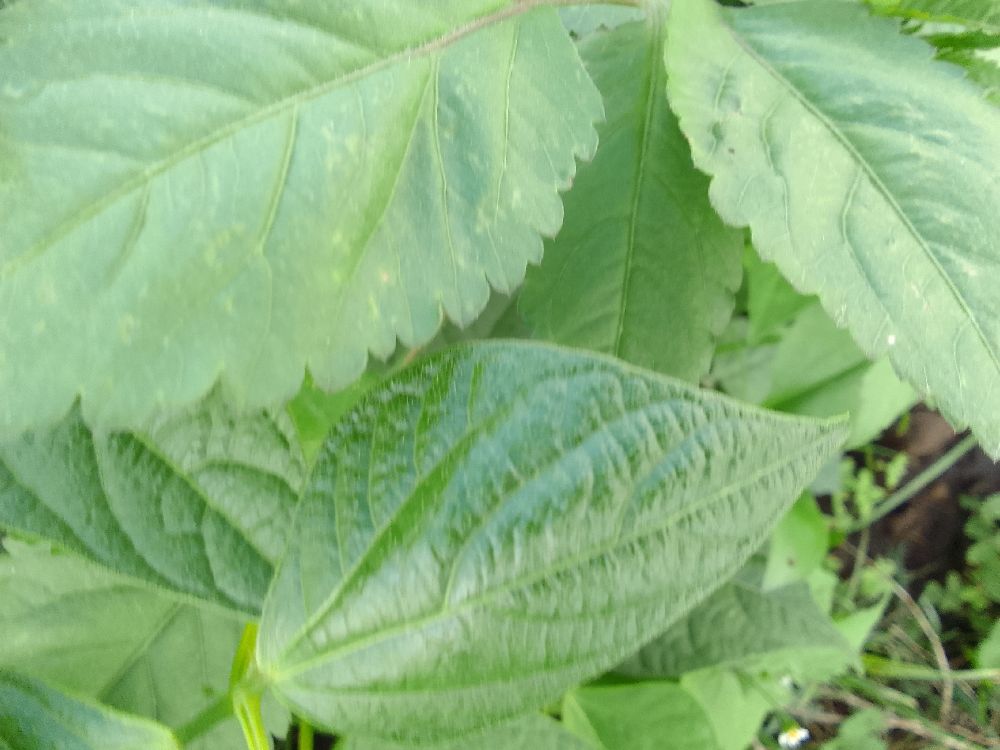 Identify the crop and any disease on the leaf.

common bean, healthy
